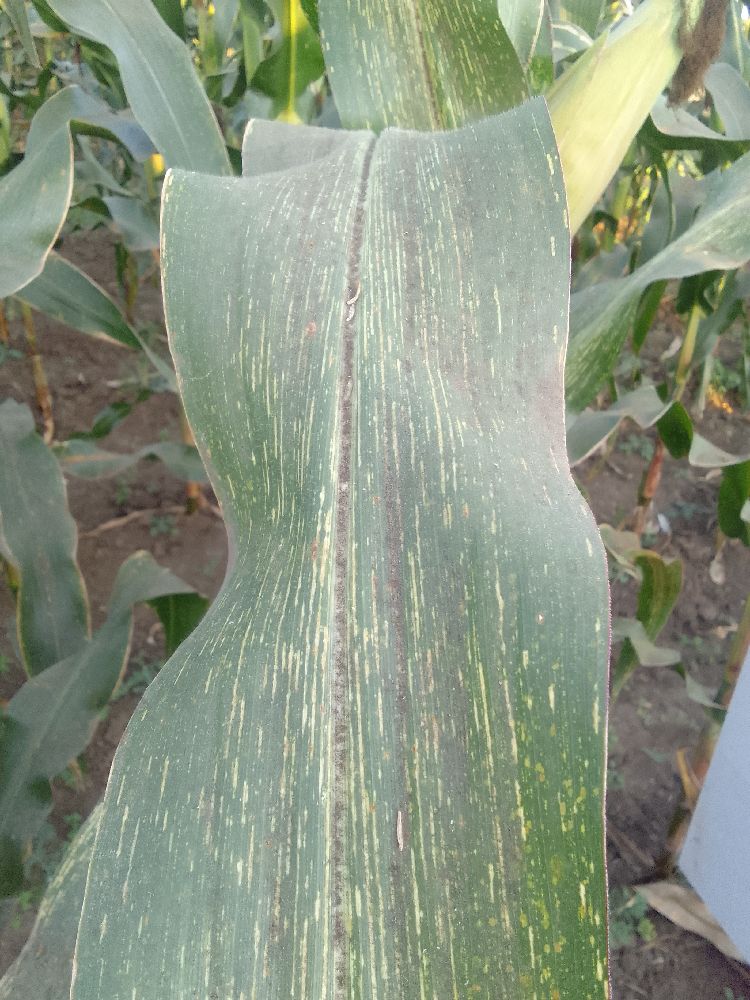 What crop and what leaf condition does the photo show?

maize, maize streak virus
